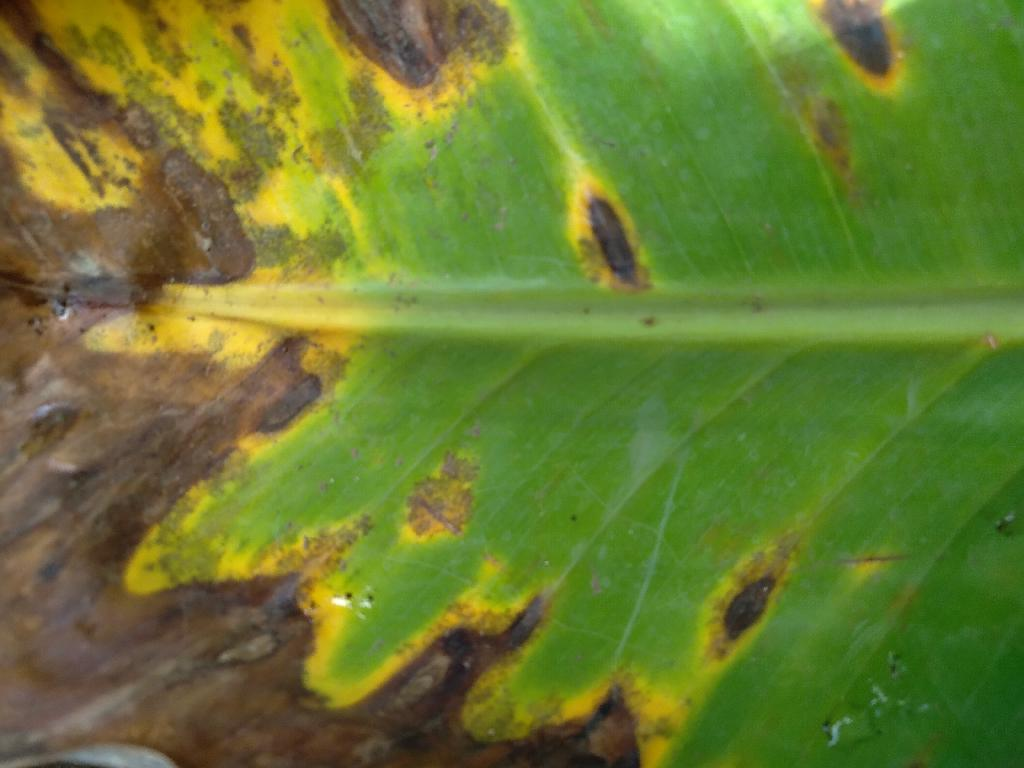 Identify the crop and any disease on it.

banana, black sigatoka
